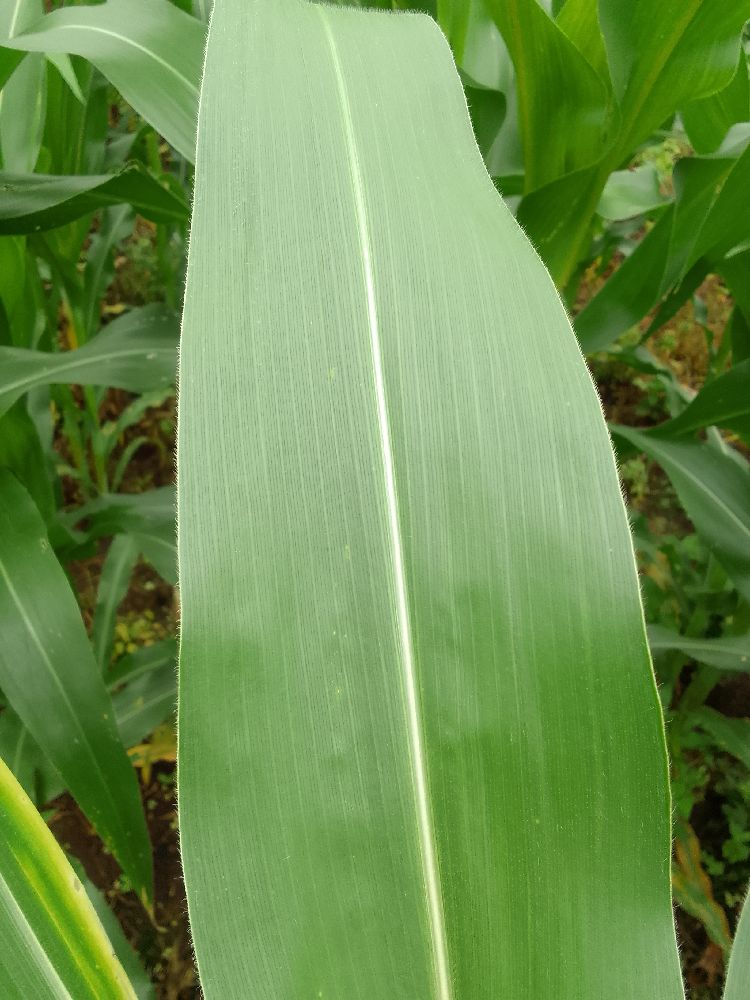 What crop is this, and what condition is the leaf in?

maize, healthy
